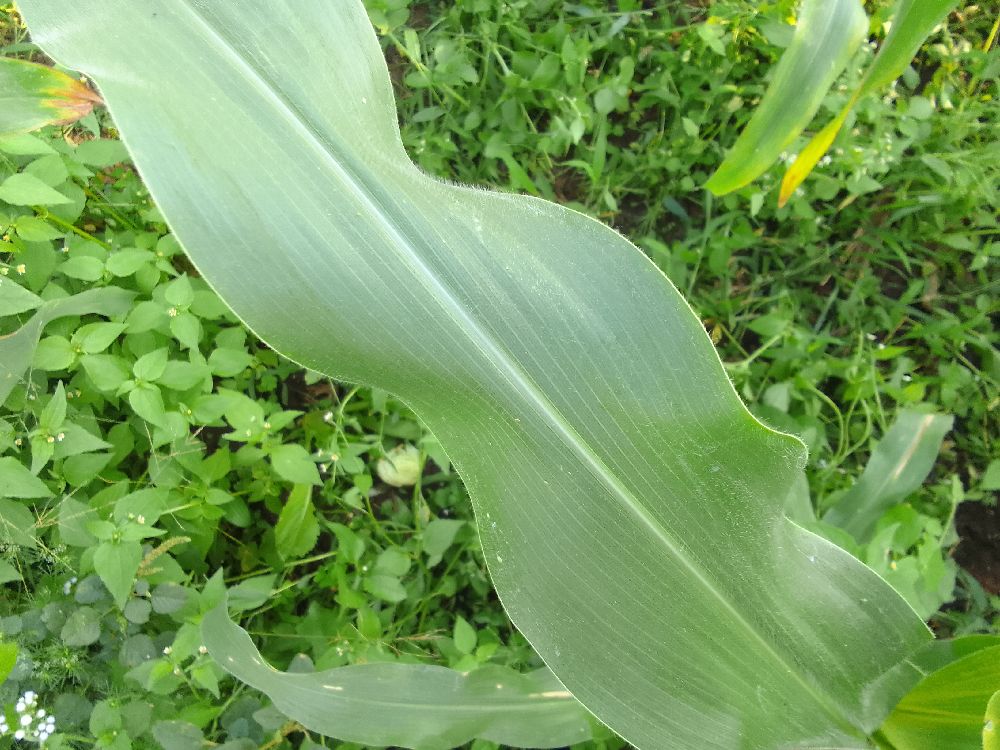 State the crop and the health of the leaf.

maize, healthy
